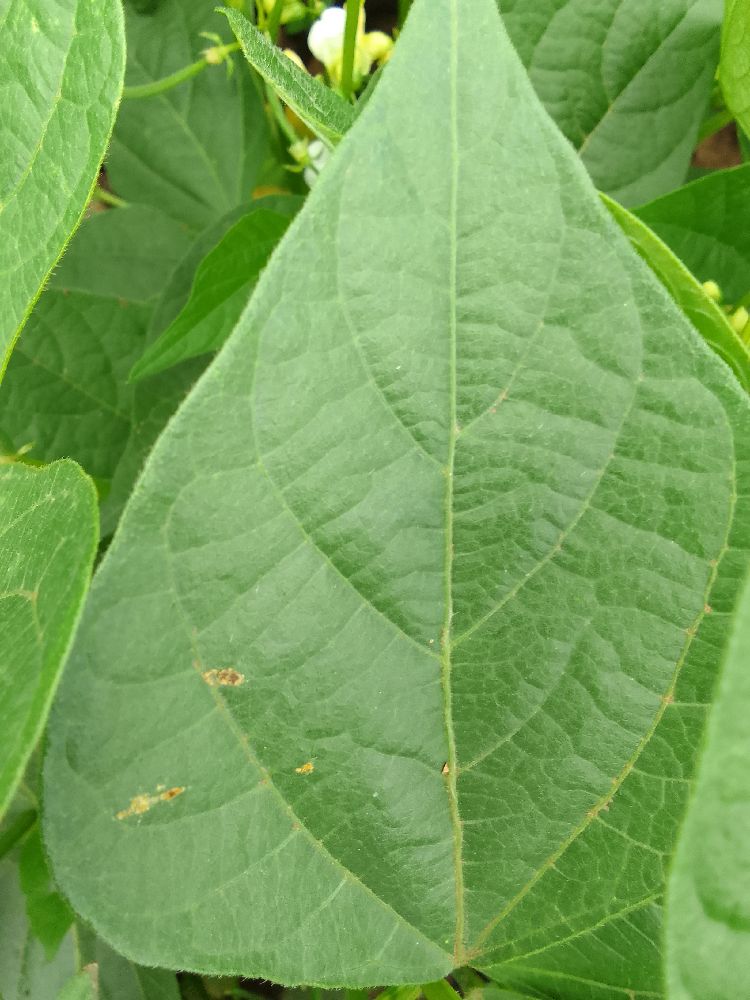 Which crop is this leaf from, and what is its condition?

common bean, healthy
